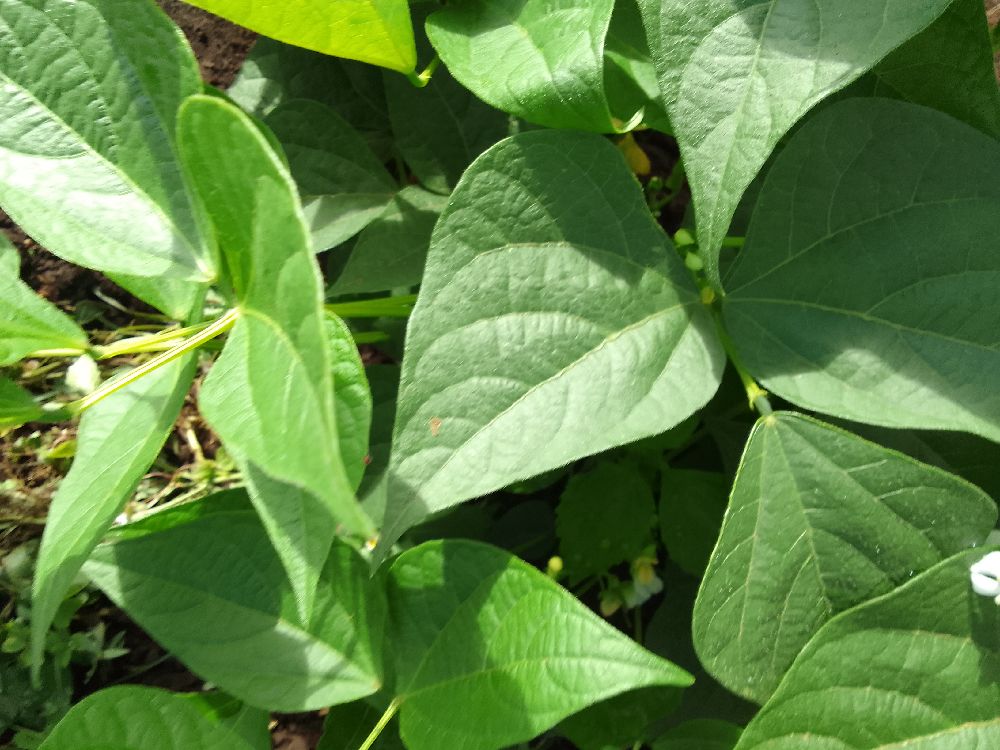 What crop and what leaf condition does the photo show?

common bean, healthy
